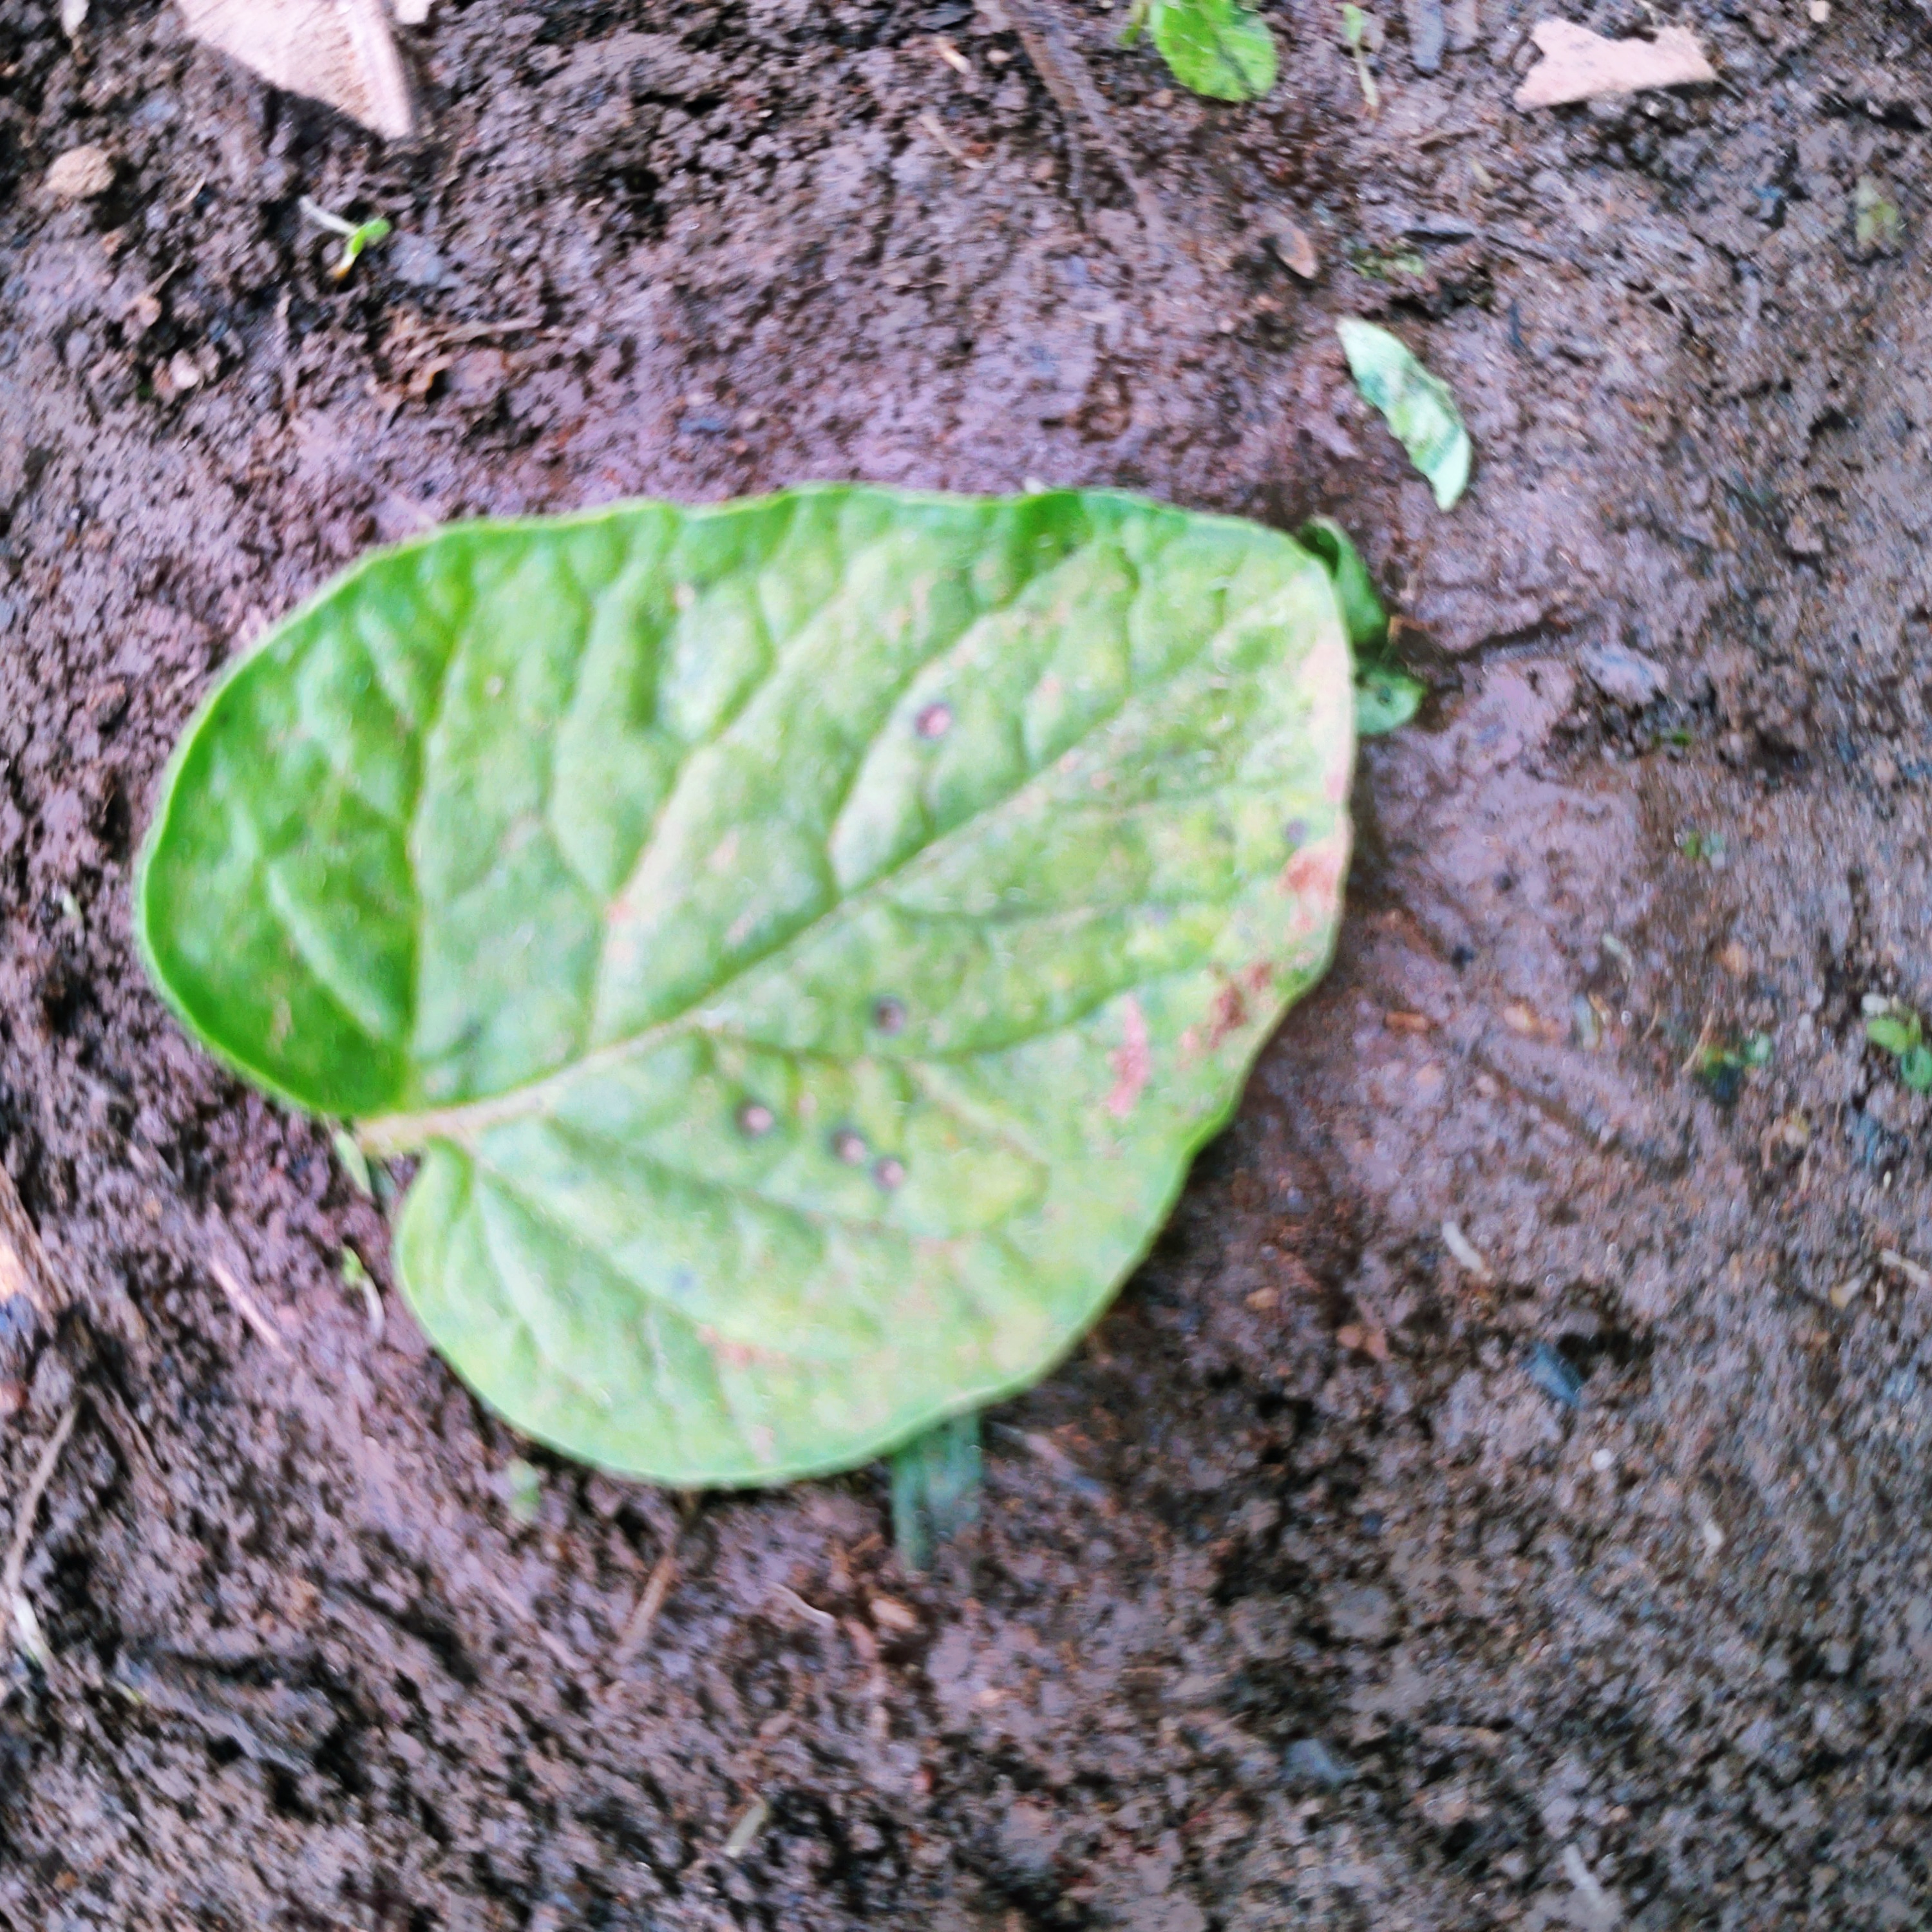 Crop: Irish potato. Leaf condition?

late blight
